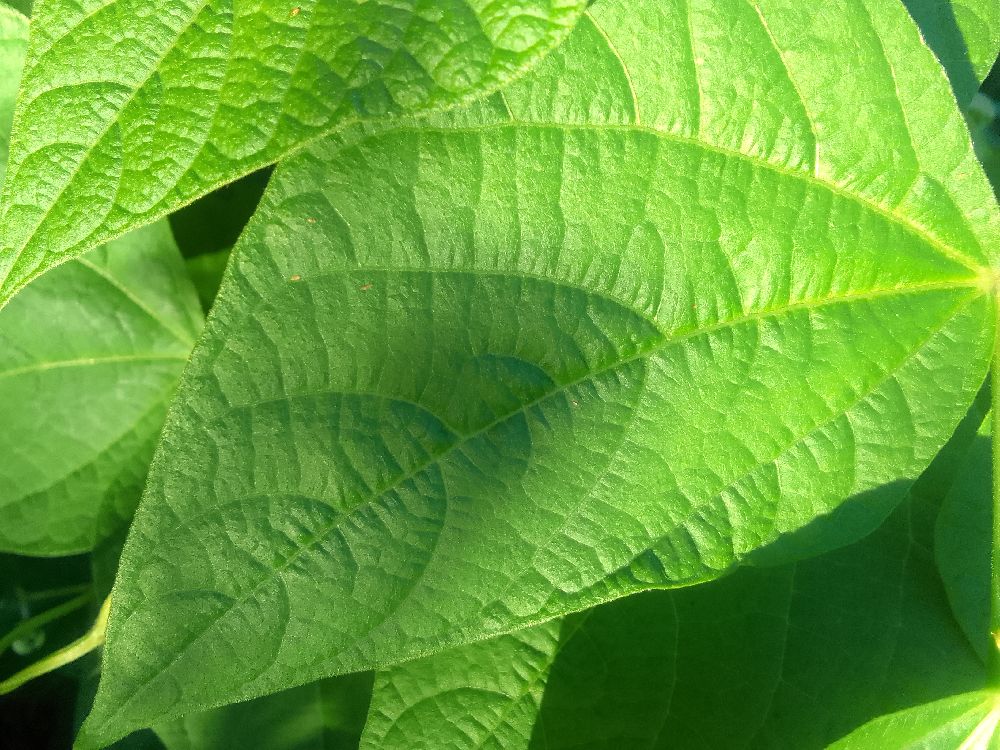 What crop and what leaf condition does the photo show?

common bean, healthy
